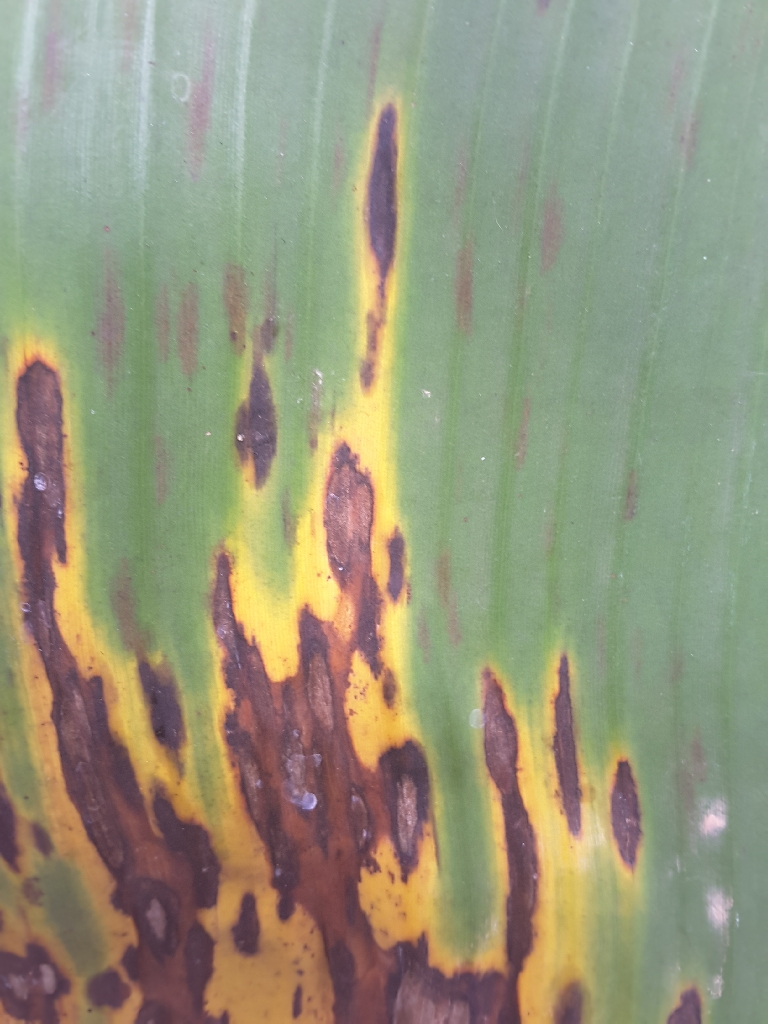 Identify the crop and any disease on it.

banana, black sigatoka
